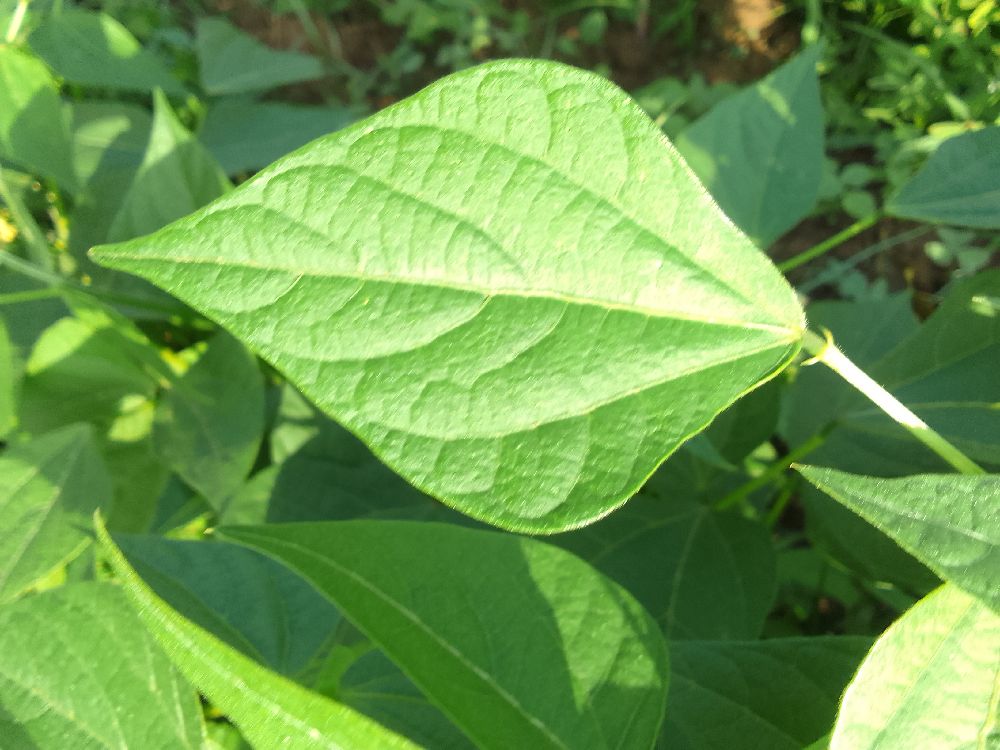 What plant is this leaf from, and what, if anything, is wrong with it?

common bean, healthy
